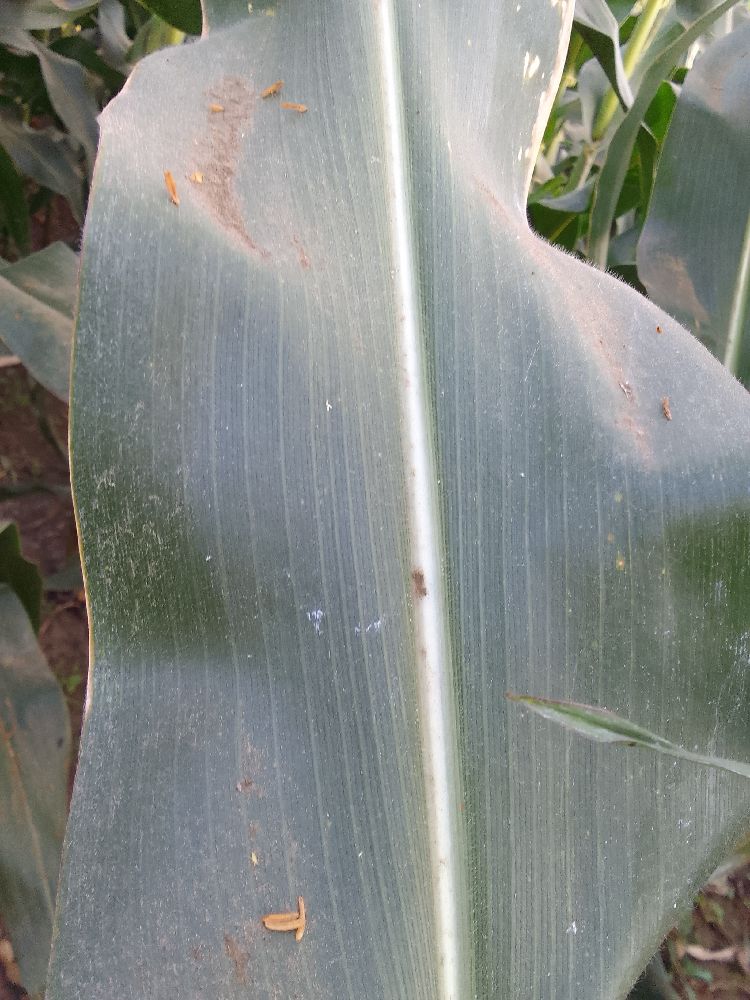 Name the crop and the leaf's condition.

maize, healthy
